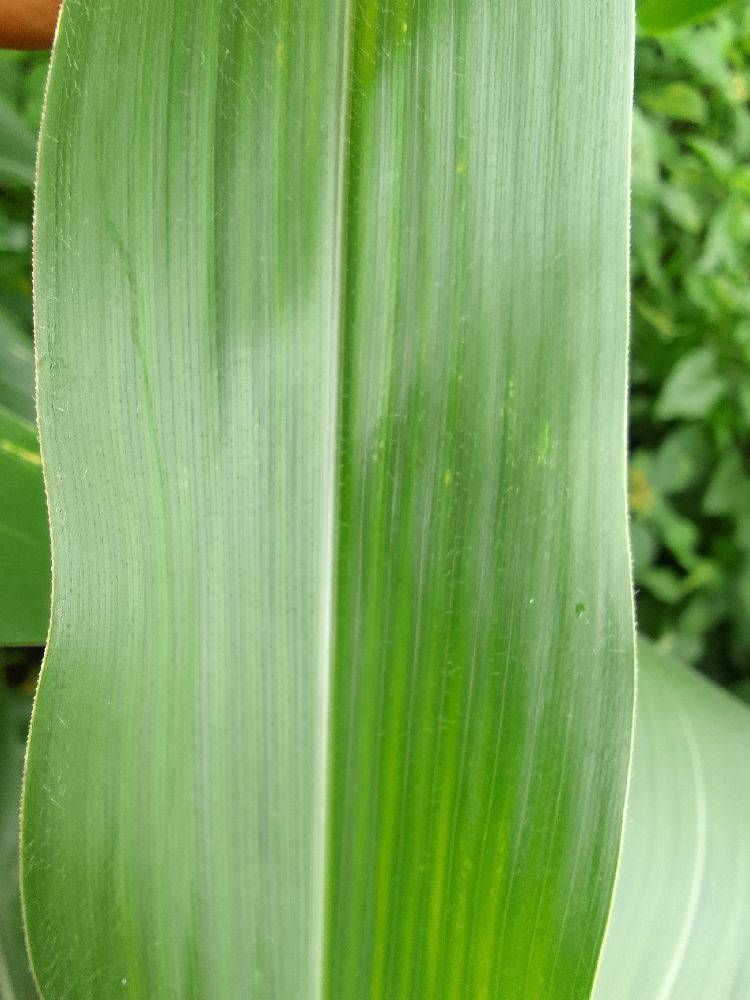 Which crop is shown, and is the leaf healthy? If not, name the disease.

maize, healthy
